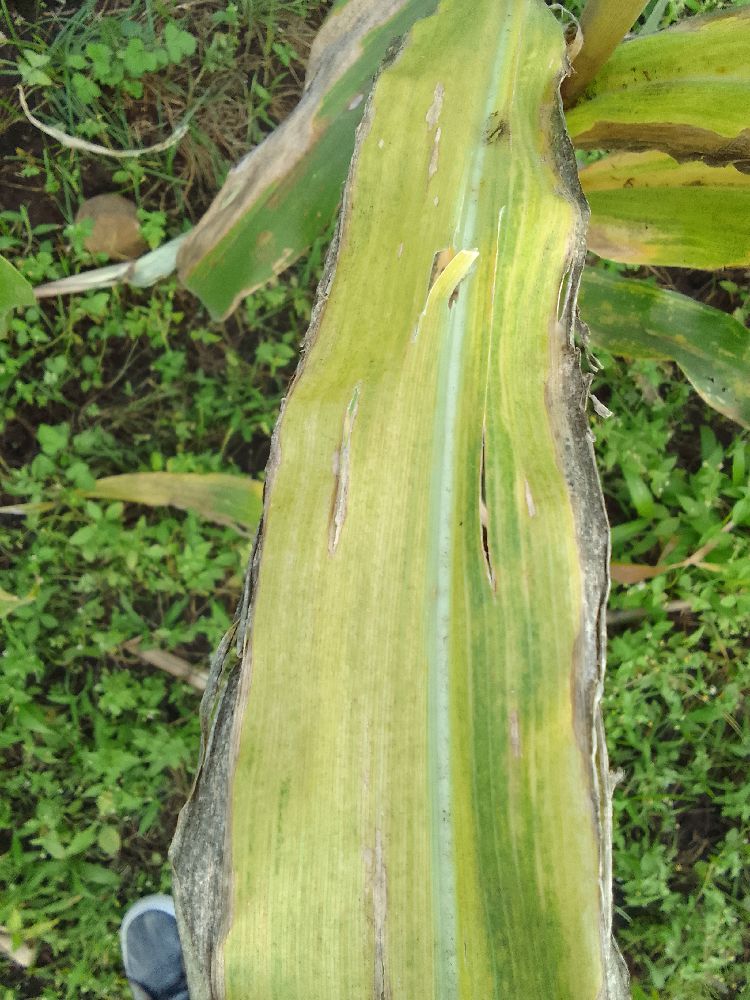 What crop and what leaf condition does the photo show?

maize, maize lethal necrosis
